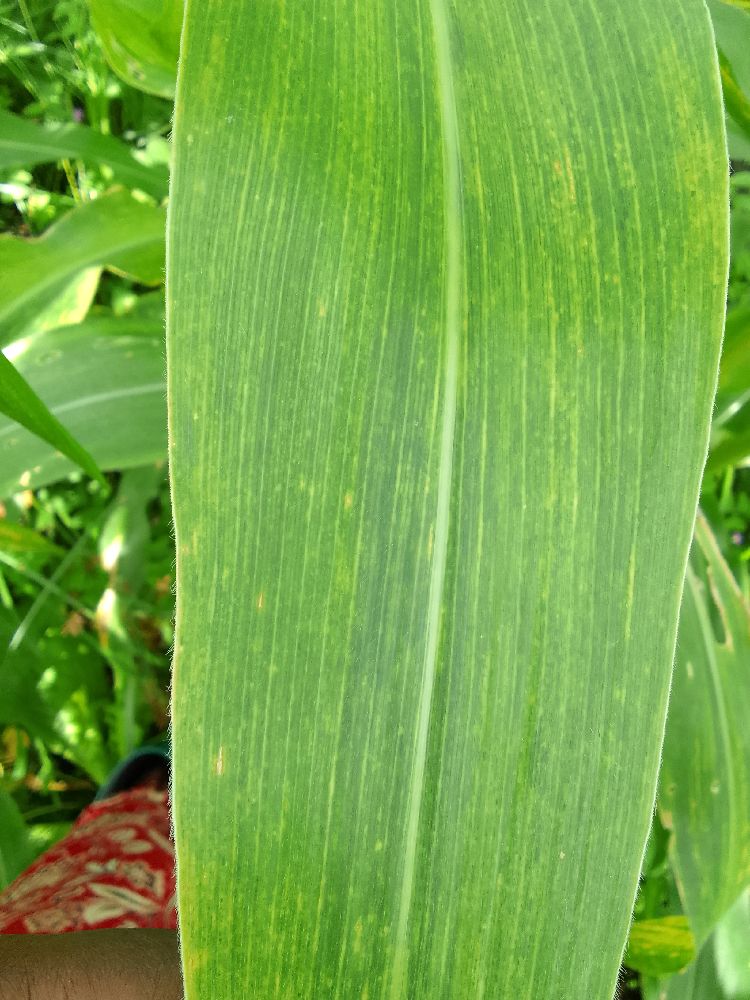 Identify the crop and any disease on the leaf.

maize, maize lethal necrosis
